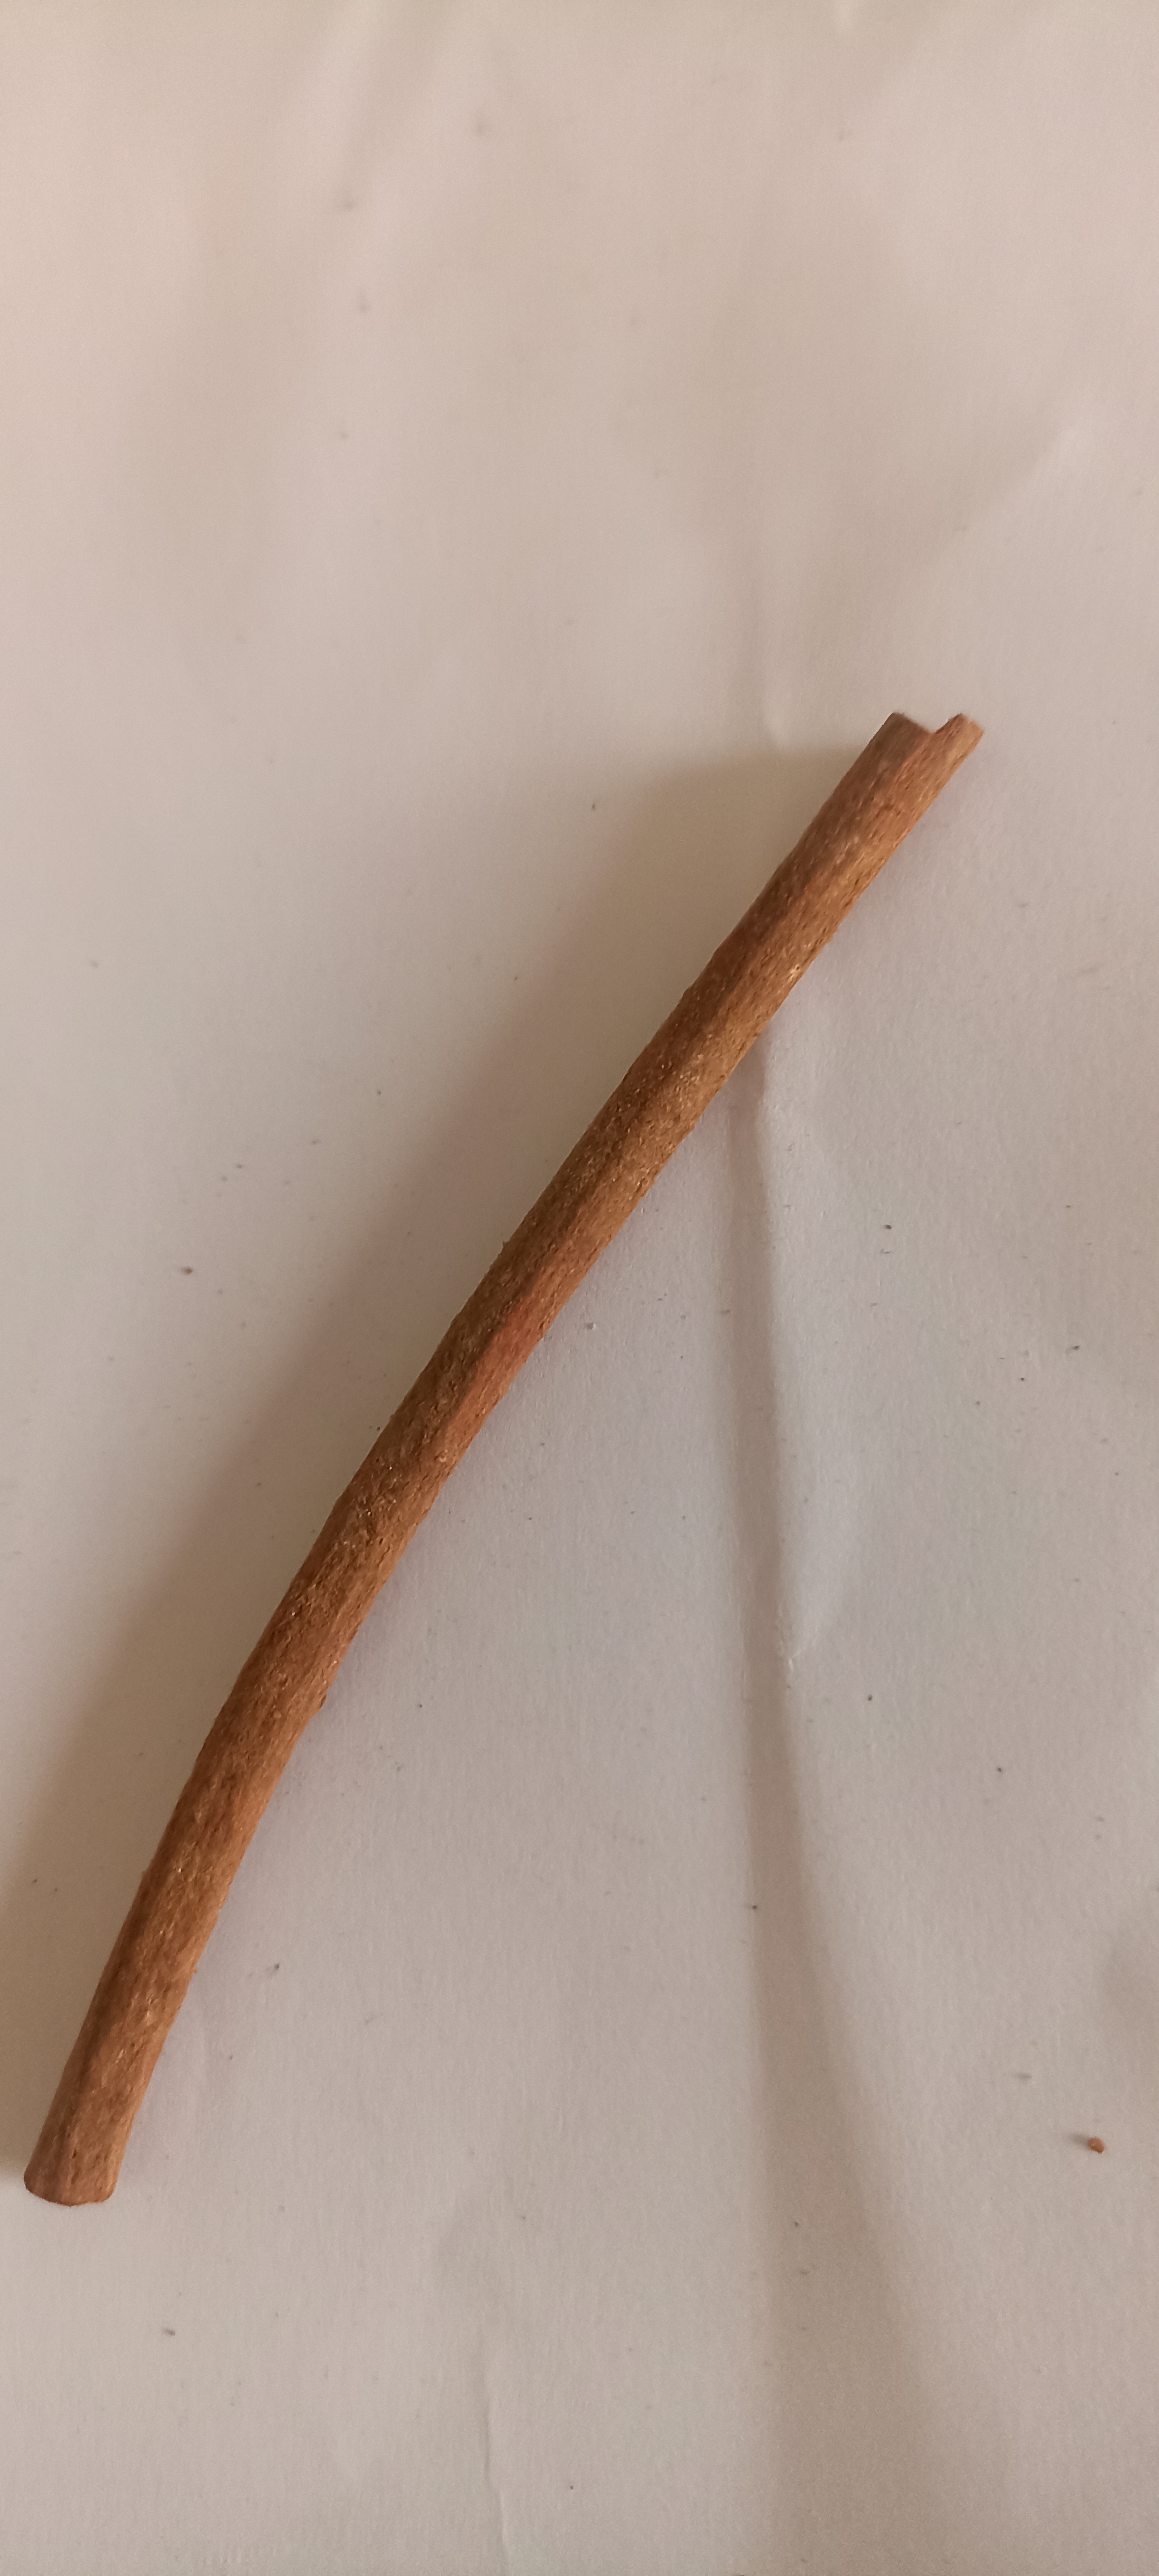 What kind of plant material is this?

manjistha
